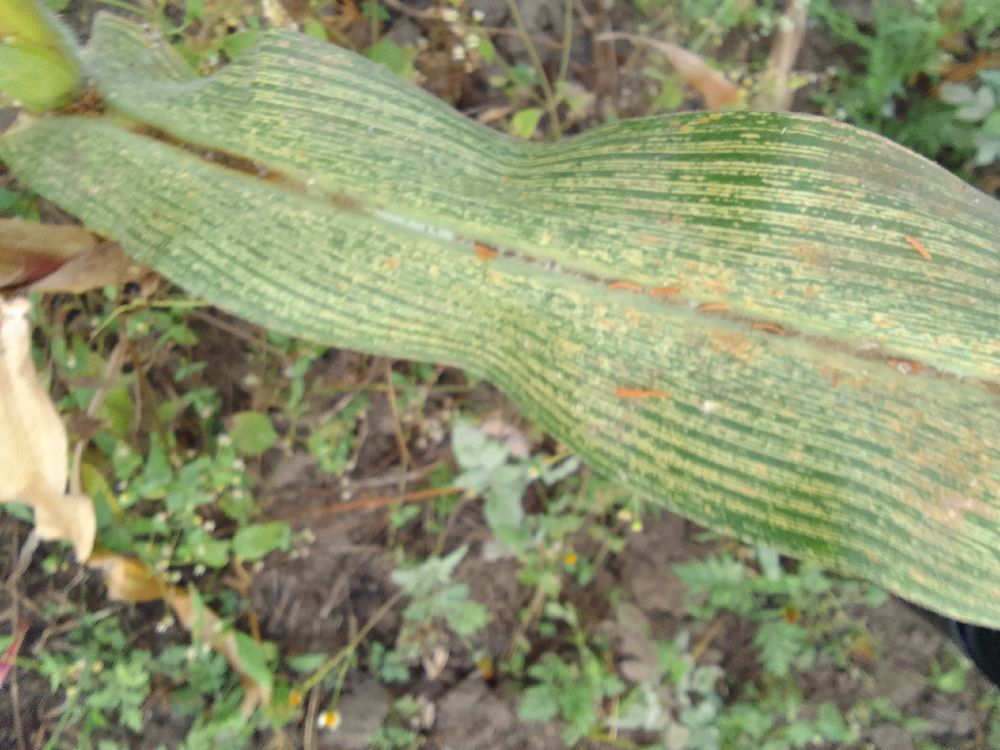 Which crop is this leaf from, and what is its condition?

maize, maize streak virus
